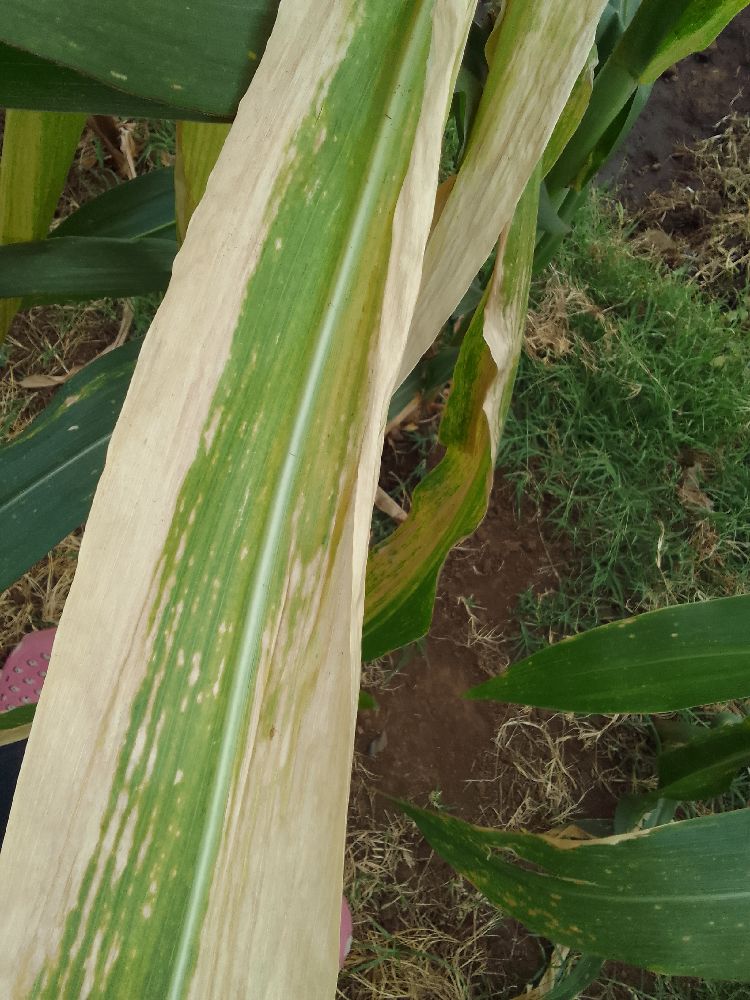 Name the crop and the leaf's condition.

maize, maize lethal necrosis
